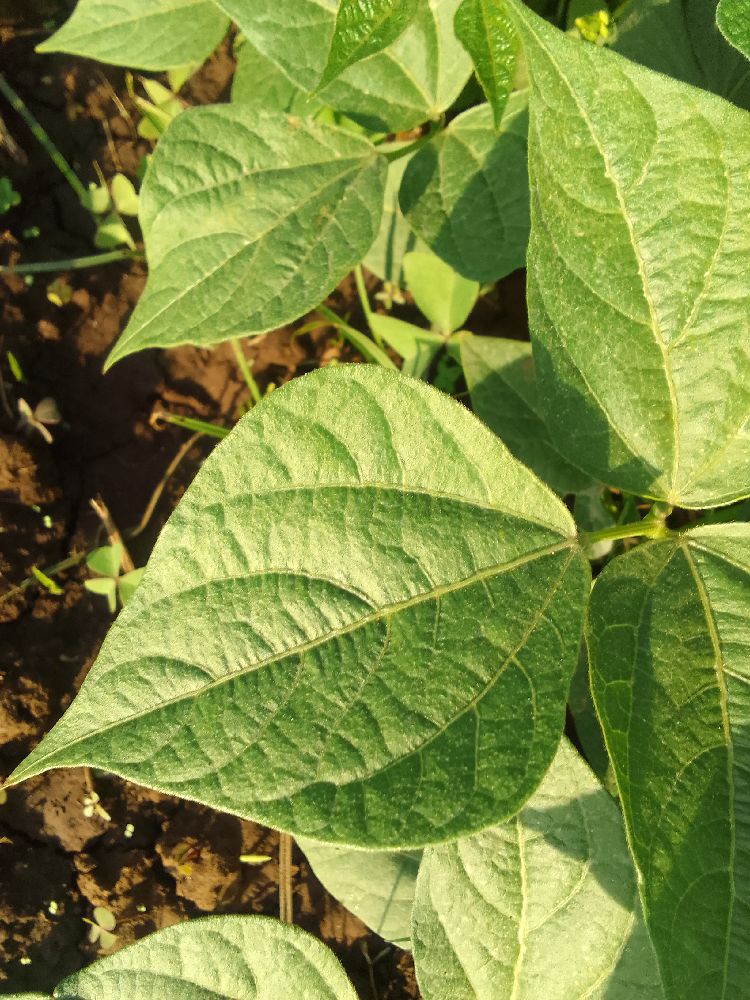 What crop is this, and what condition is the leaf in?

common bean, healthy
